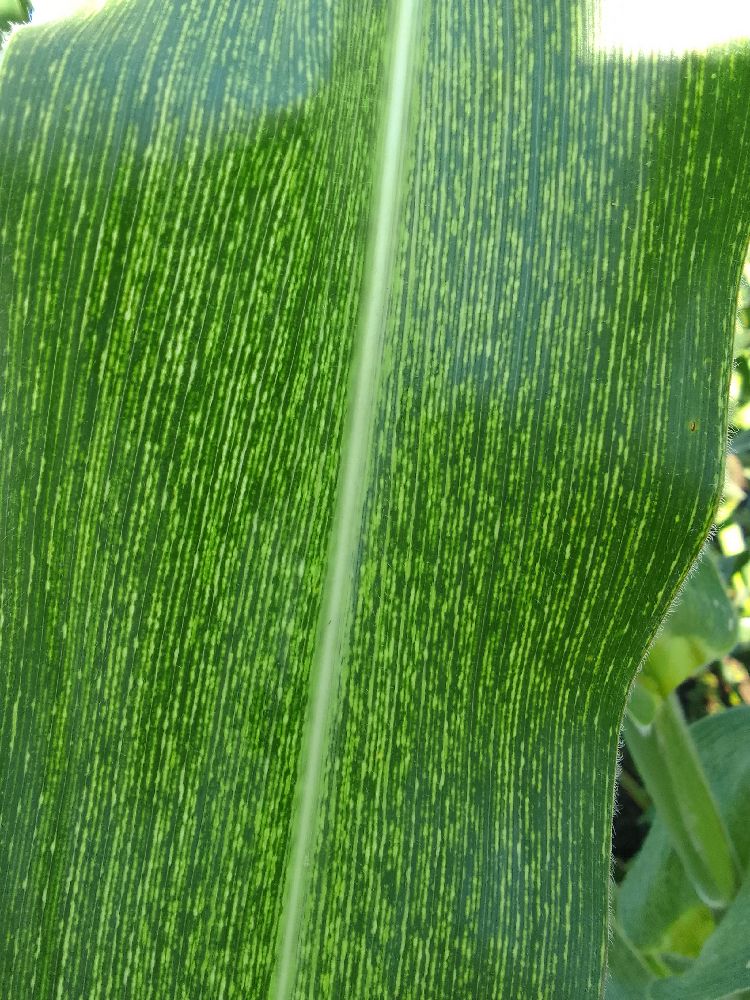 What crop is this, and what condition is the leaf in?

maize, maize streak virus
